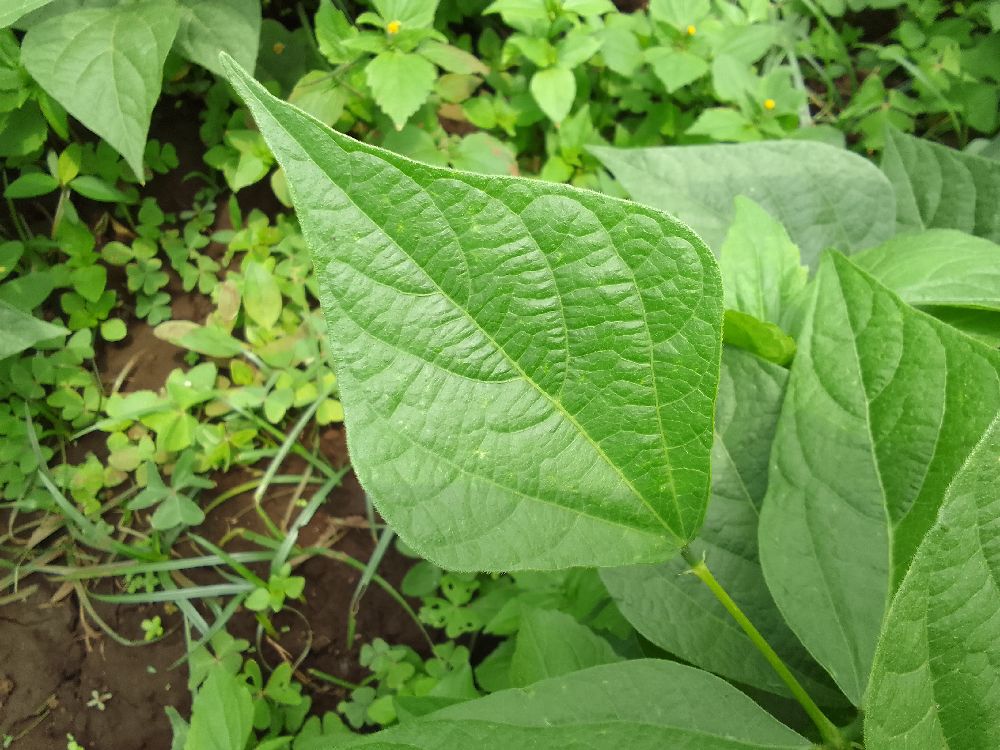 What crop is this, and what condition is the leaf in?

common bean, healthy
